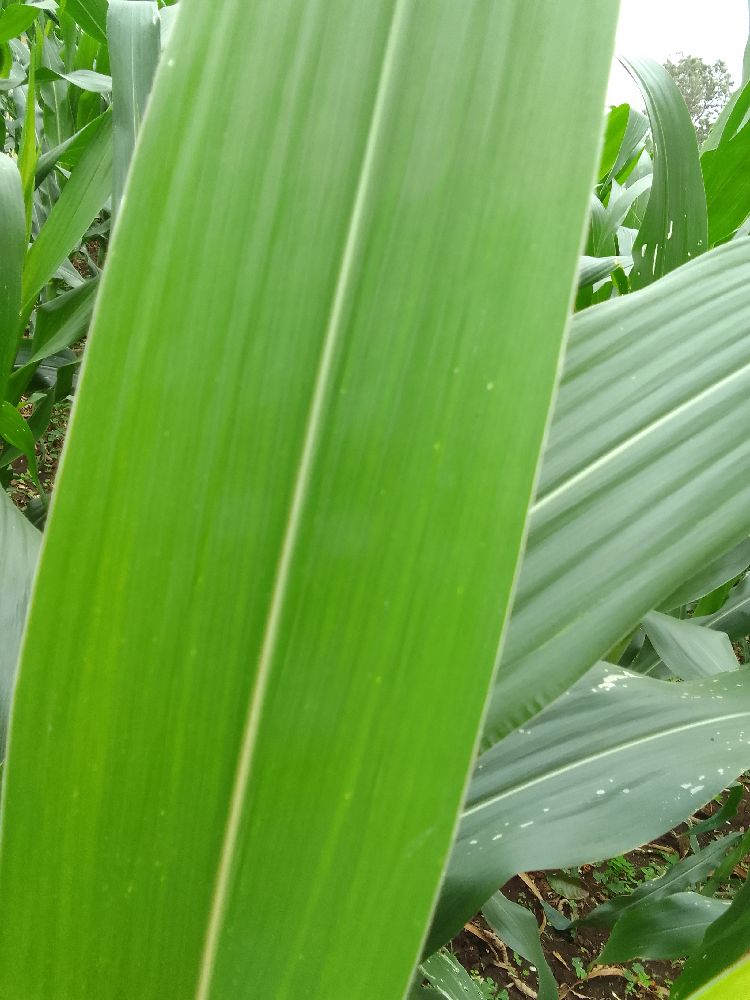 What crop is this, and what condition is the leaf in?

maize, healthy
